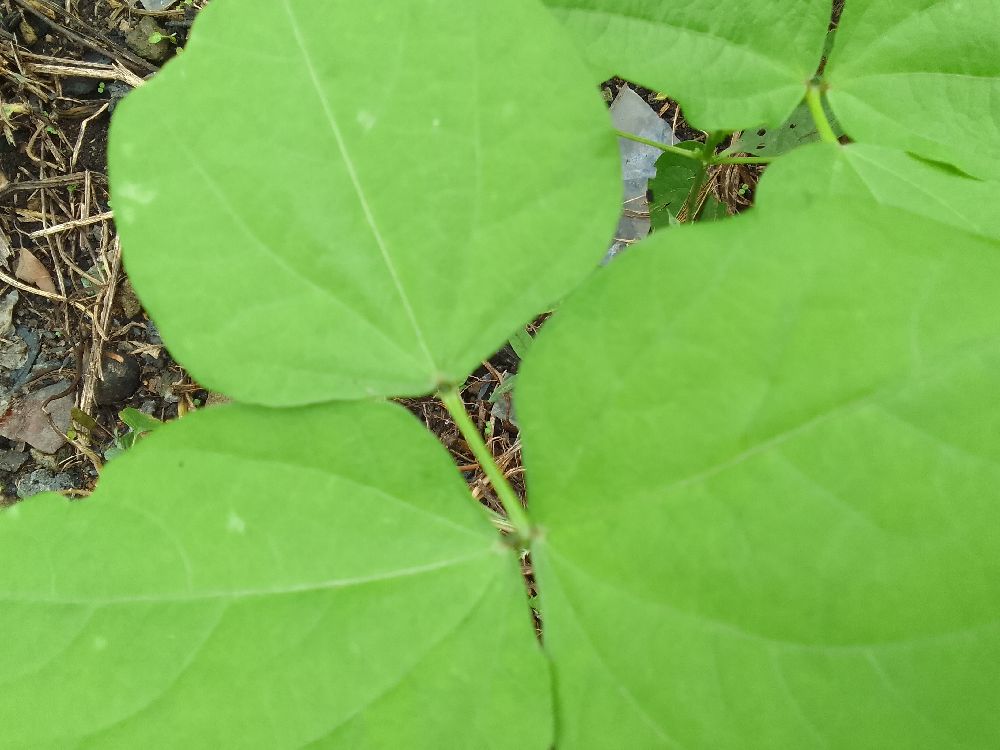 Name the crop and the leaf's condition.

common bean, healthy
